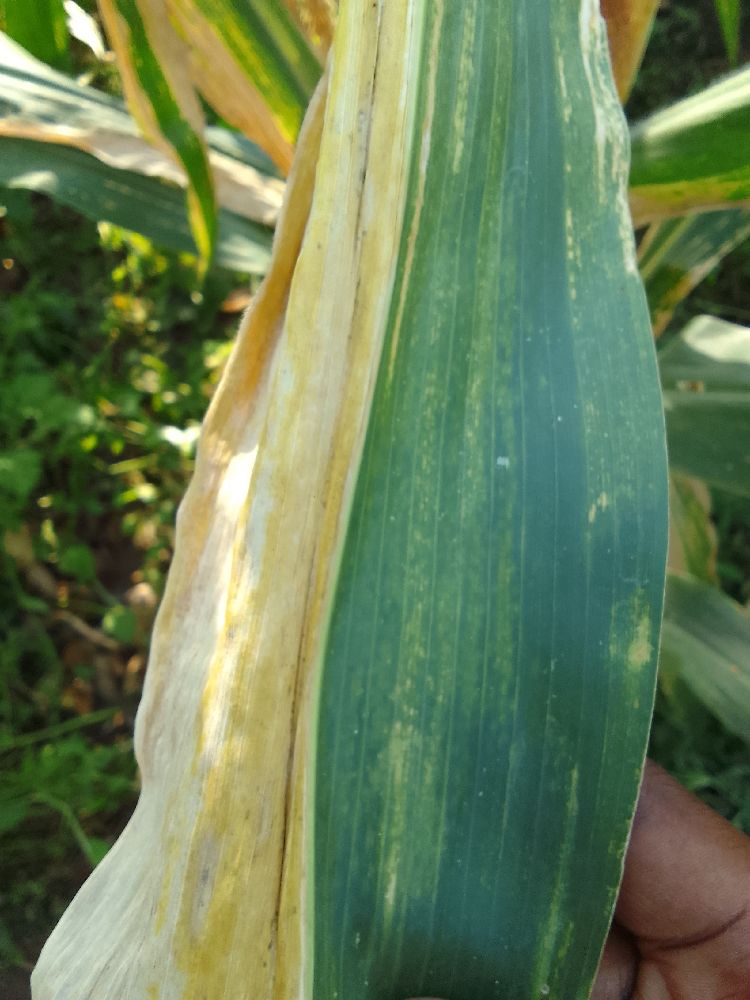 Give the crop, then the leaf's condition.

maize, maize lethal necrosis
